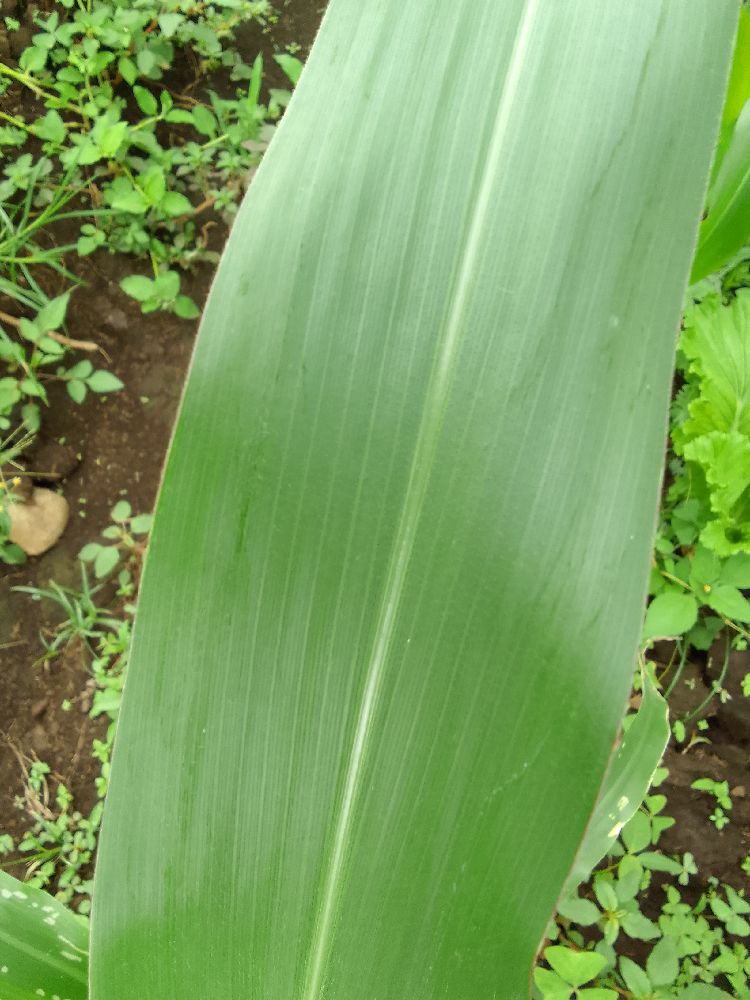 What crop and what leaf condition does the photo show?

maize, healthy
